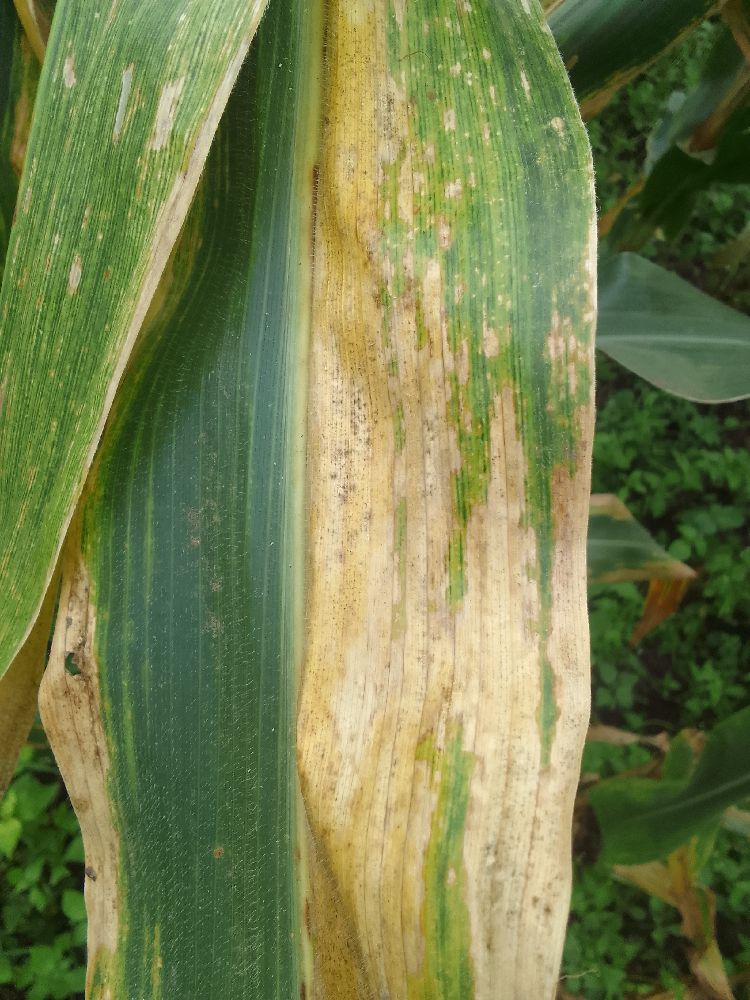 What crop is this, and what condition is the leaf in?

maize, maize lethal necrosis
